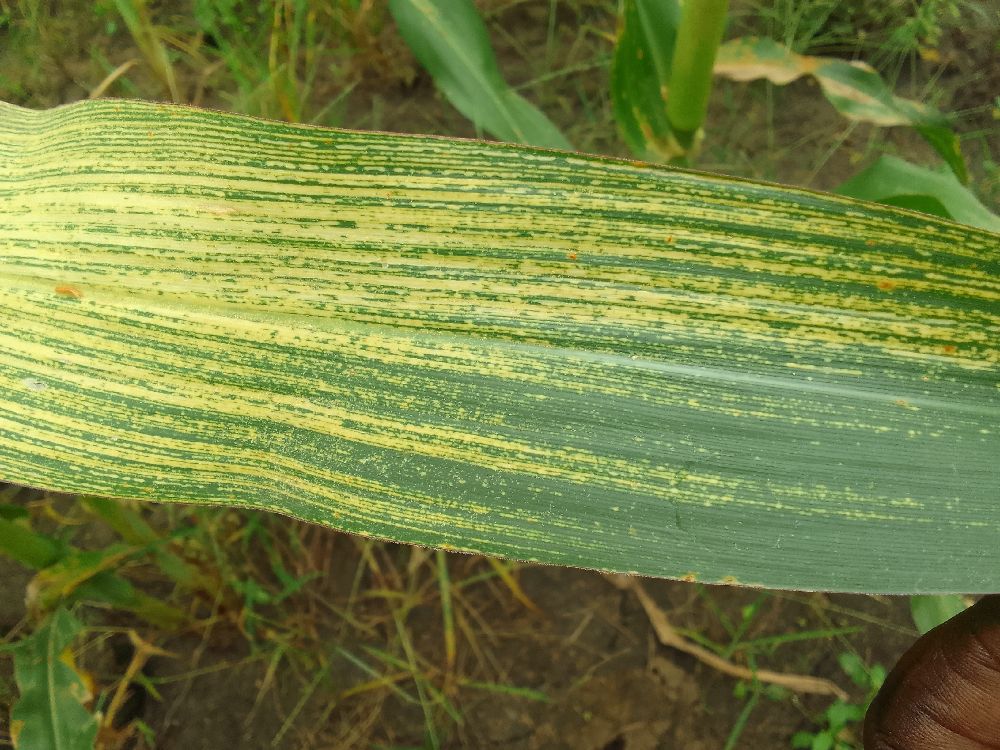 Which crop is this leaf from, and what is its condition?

maize, maize streak virus
